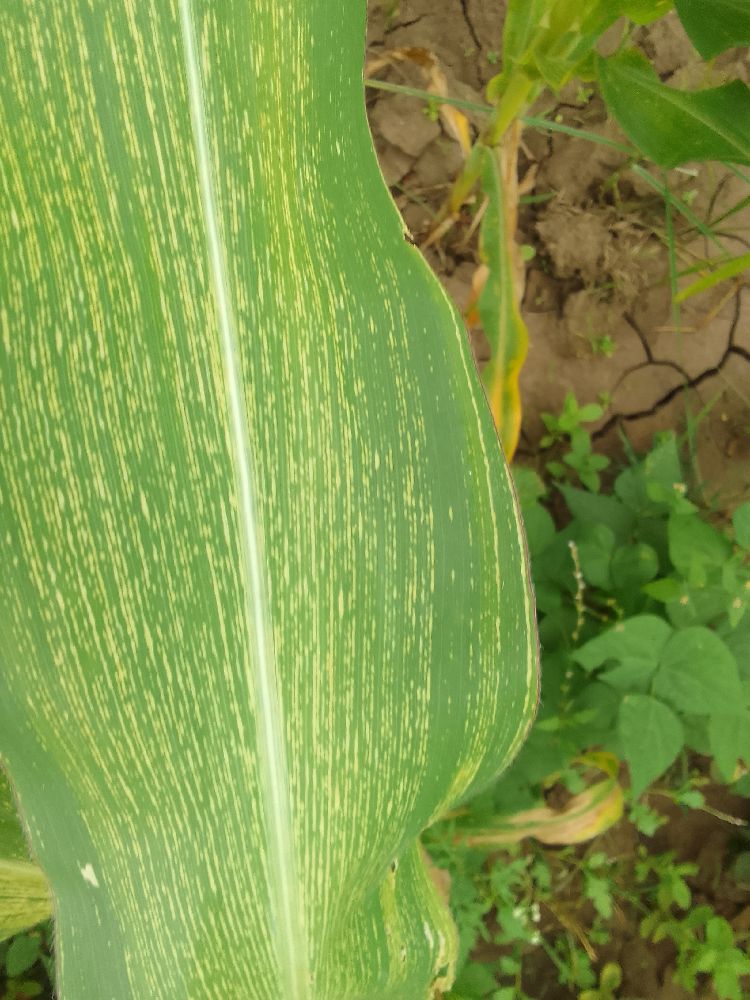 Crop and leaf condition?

maize, maize streak virus
